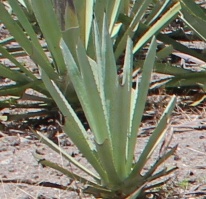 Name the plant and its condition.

agave, small
